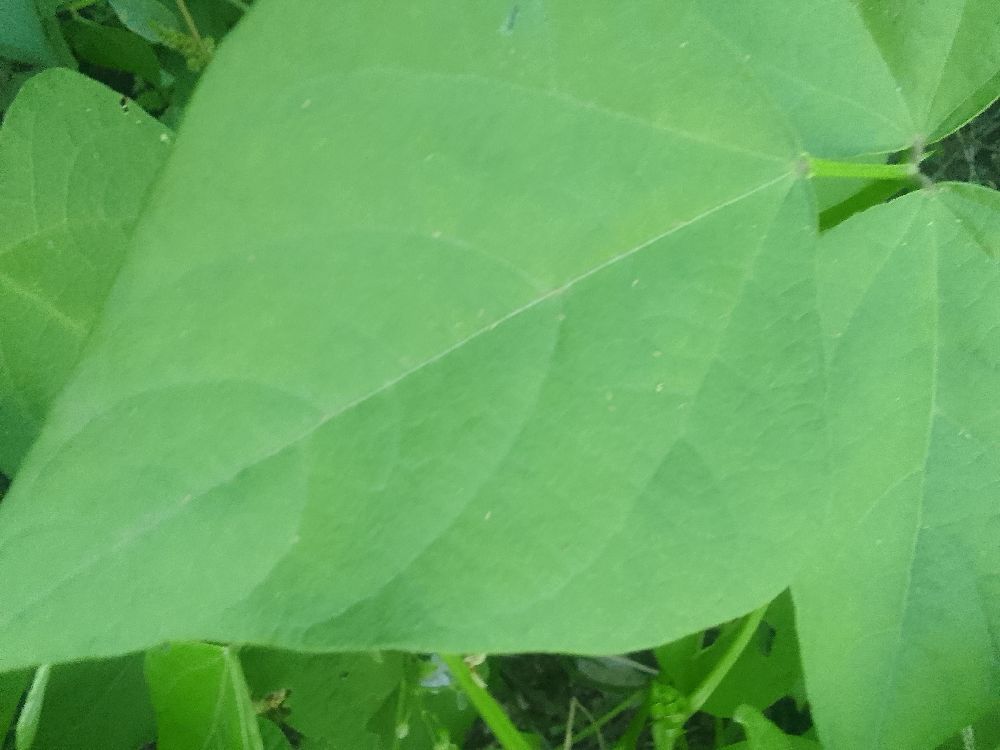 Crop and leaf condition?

common bean, healthy
